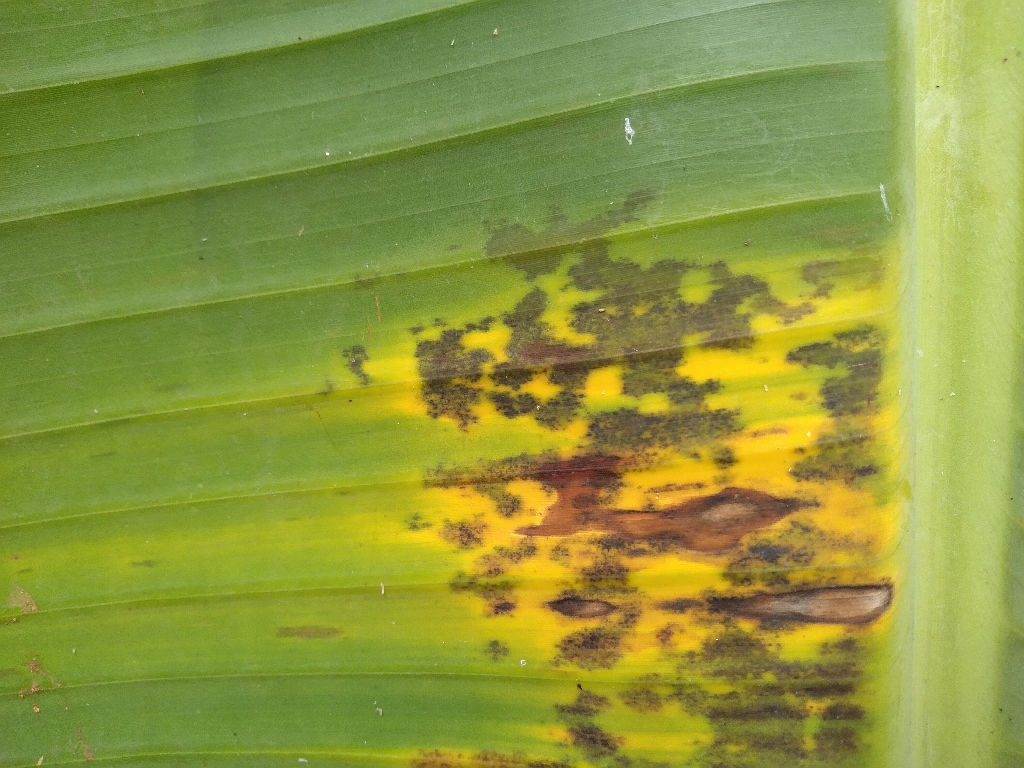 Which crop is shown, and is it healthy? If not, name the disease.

banana, black sigatoka
